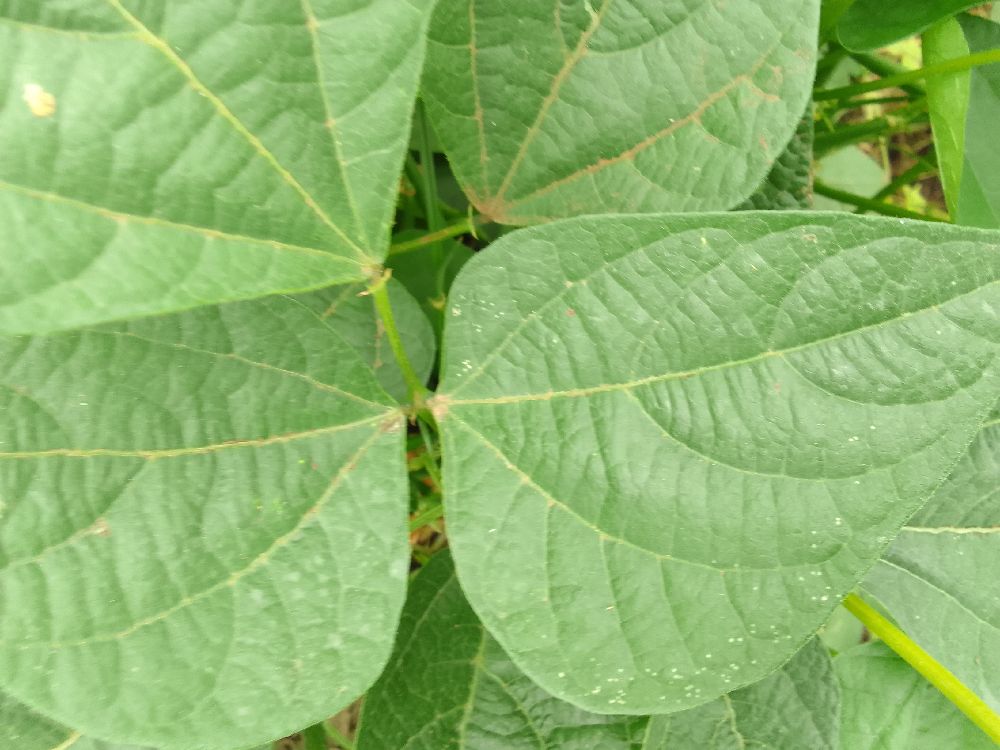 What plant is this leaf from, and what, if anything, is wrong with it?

common bean, healthy
